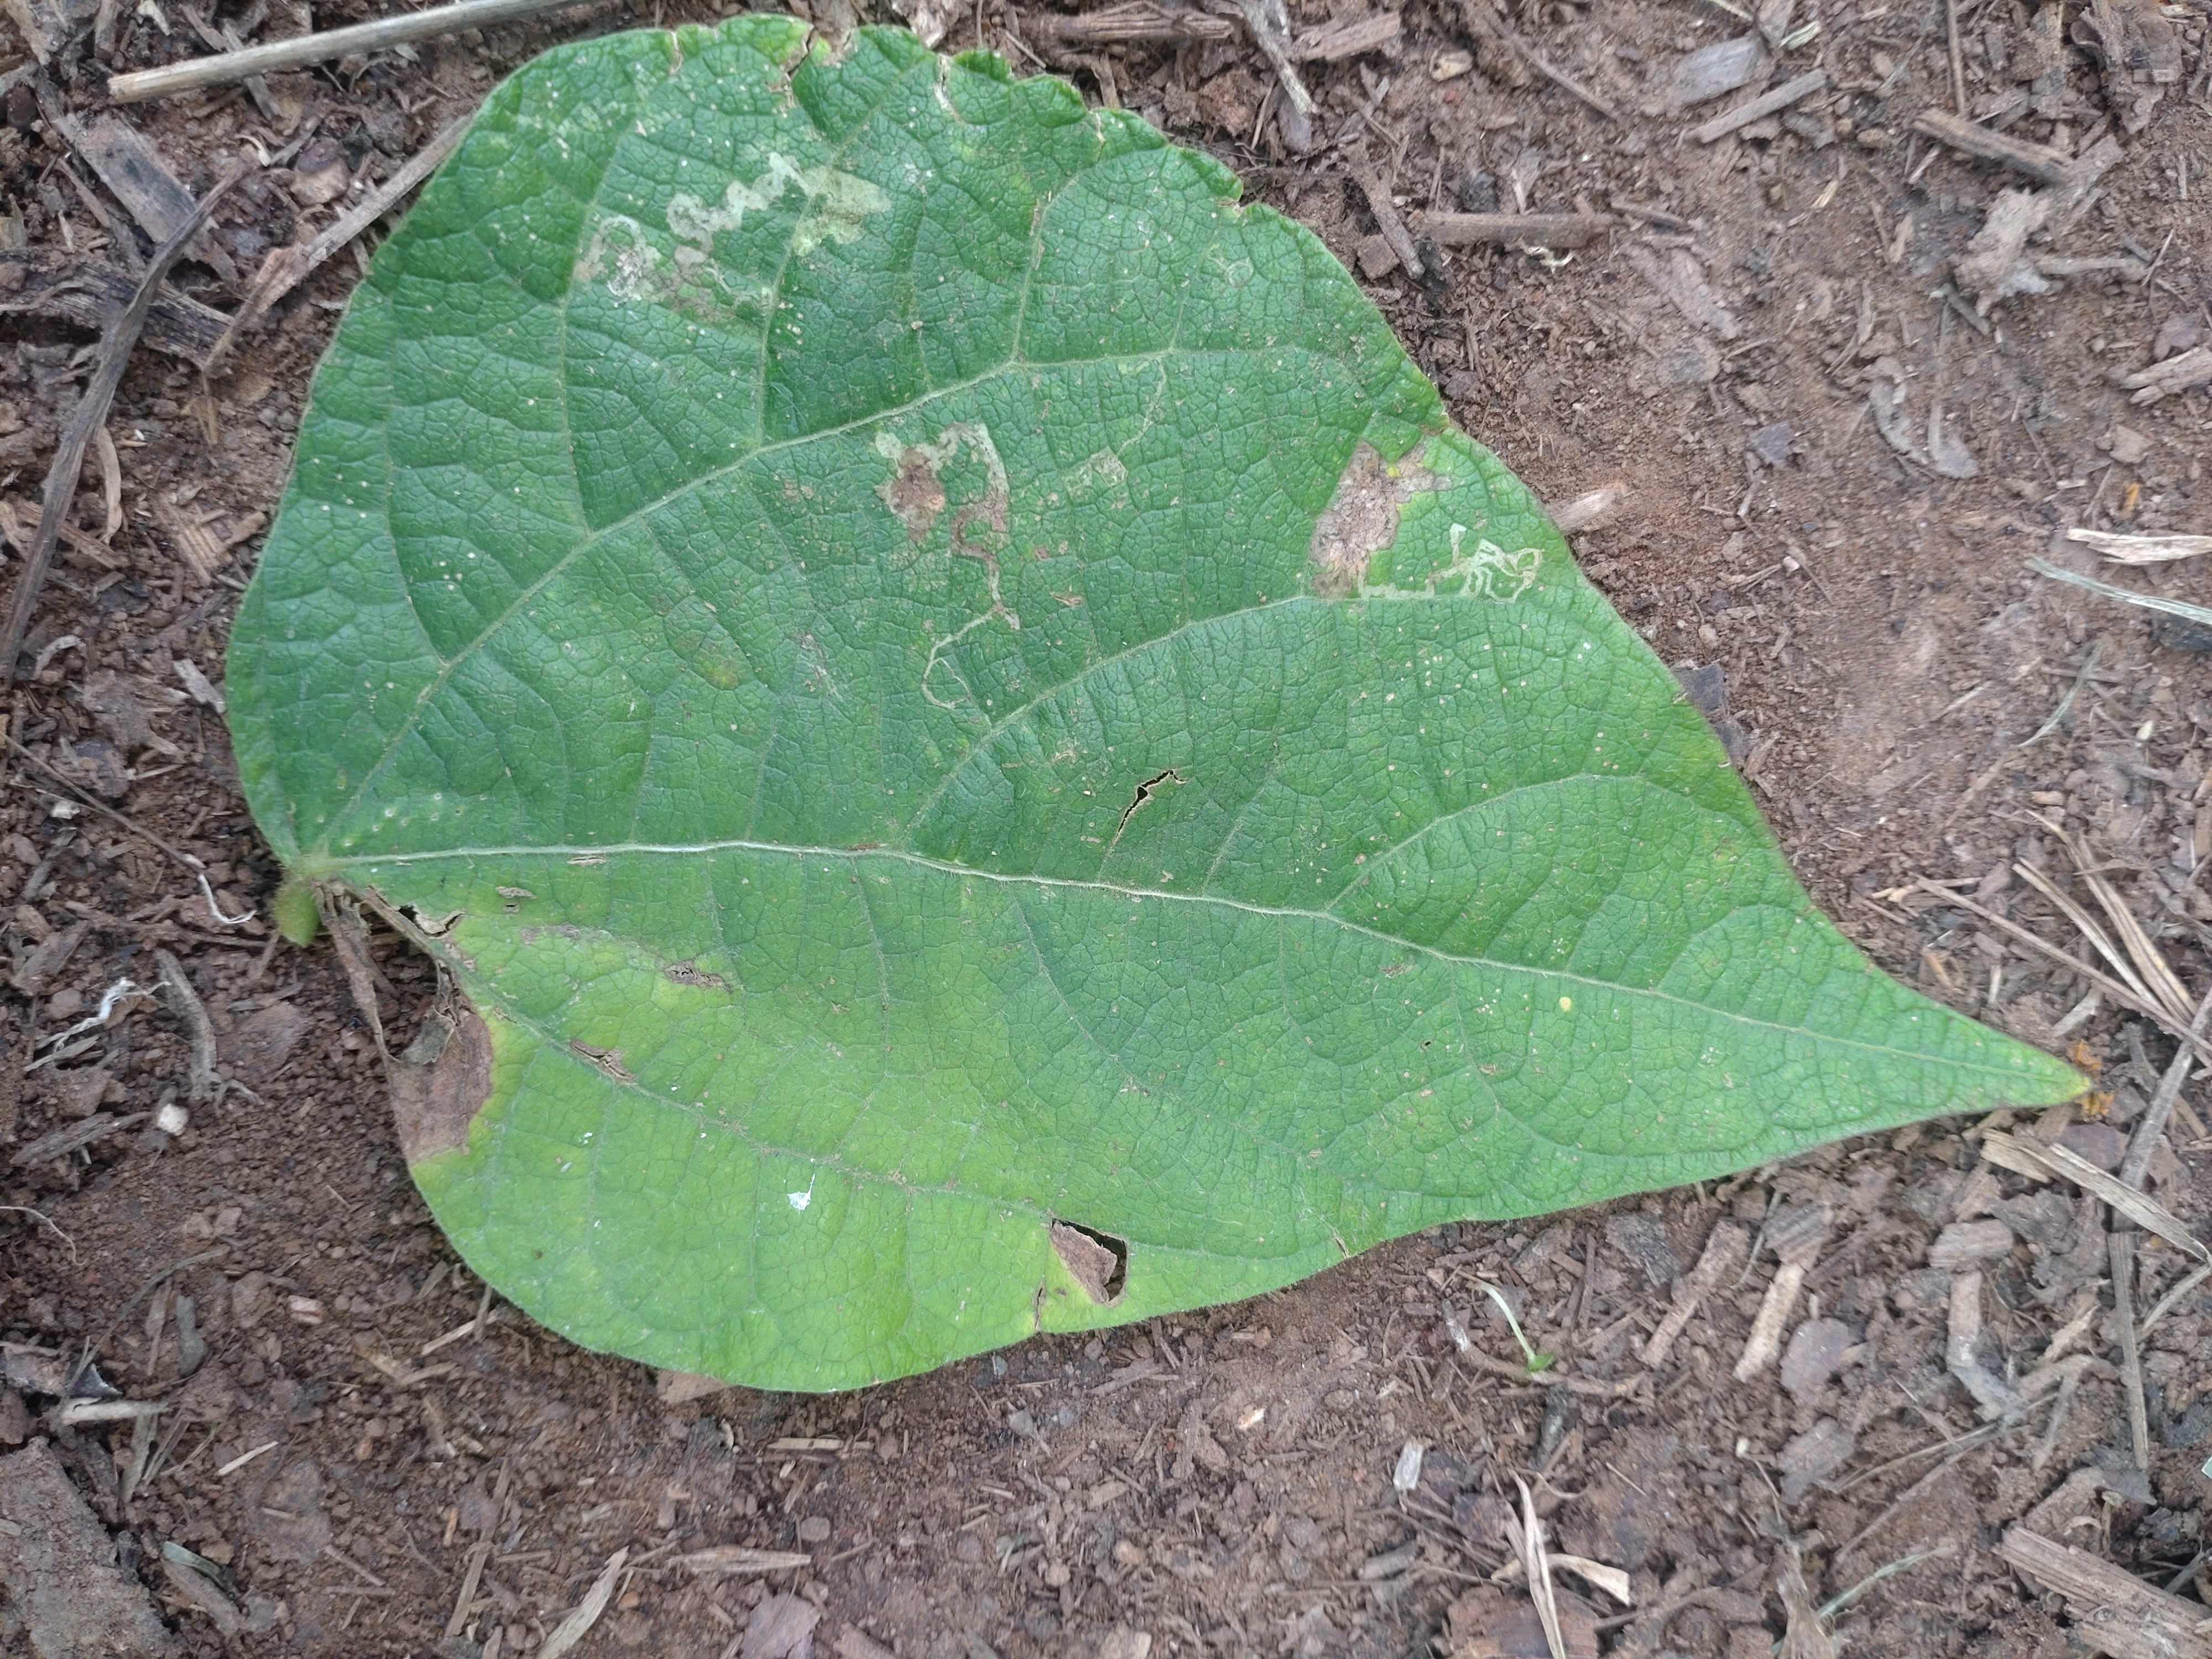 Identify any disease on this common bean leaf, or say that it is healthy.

anthracnose
